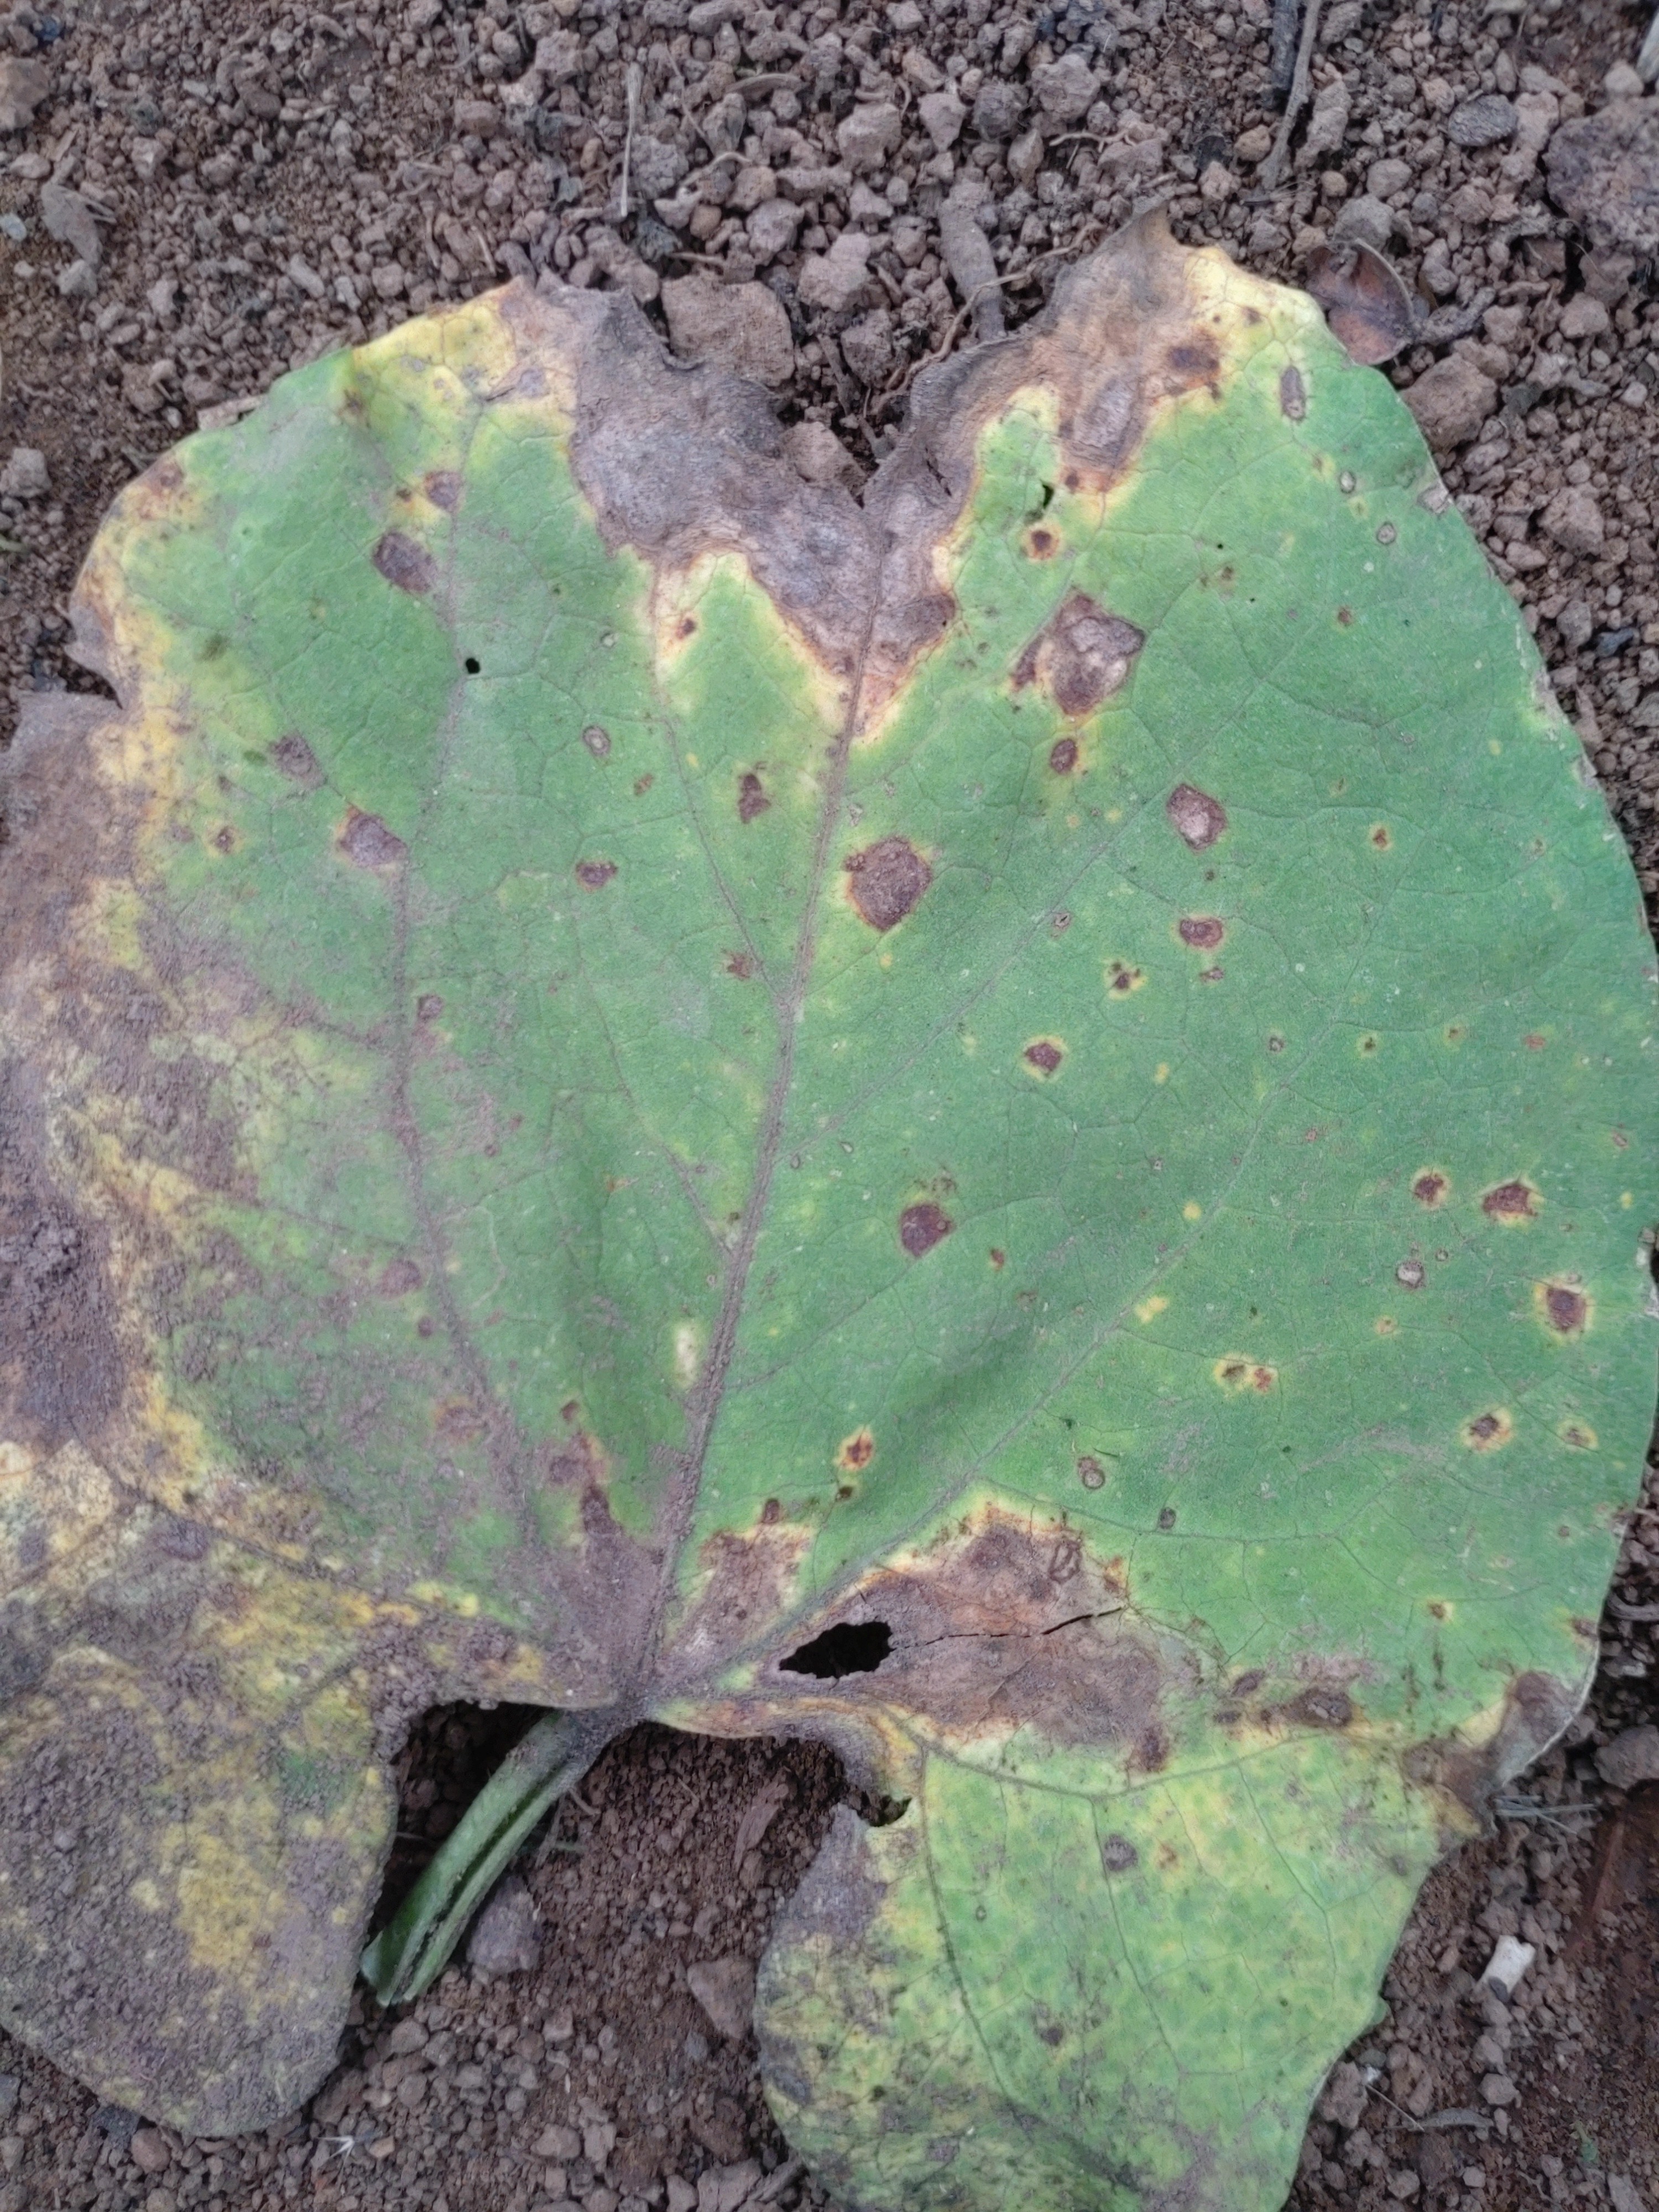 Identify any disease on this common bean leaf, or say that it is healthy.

anthracnose
